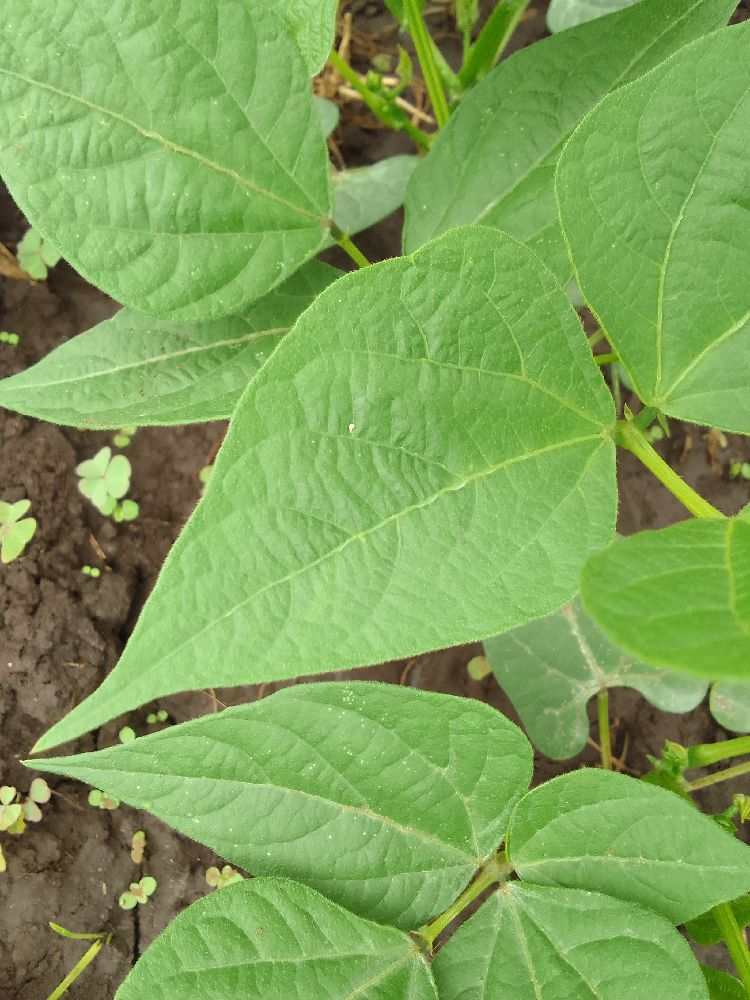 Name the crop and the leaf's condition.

common bean, healthy
